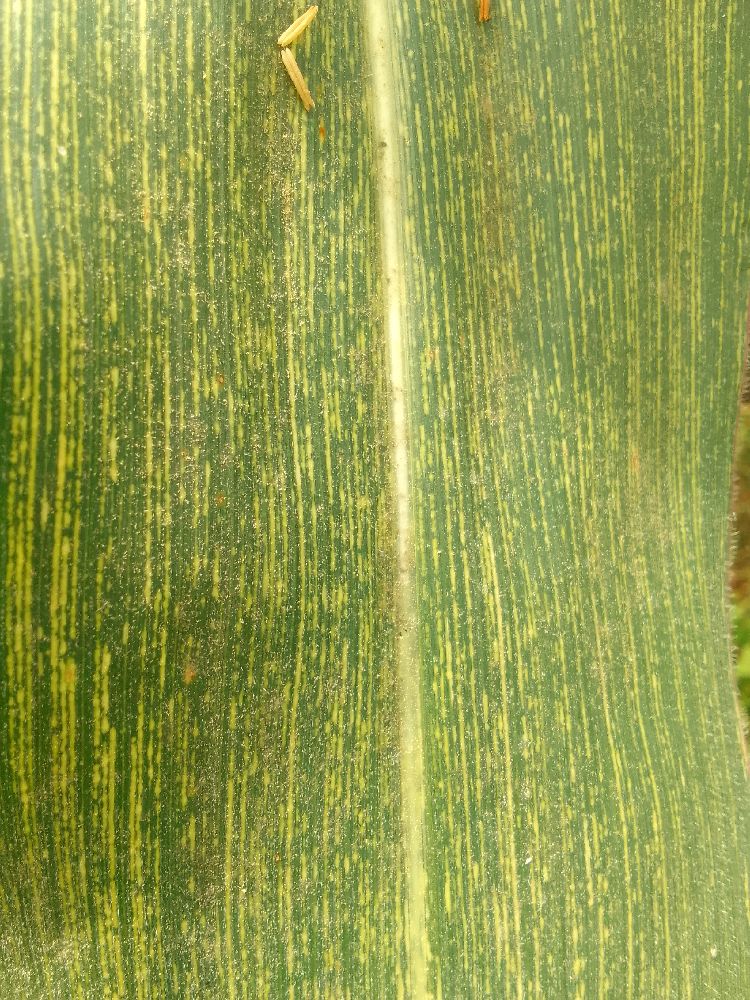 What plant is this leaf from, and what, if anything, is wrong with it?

maize, maize streak virus
